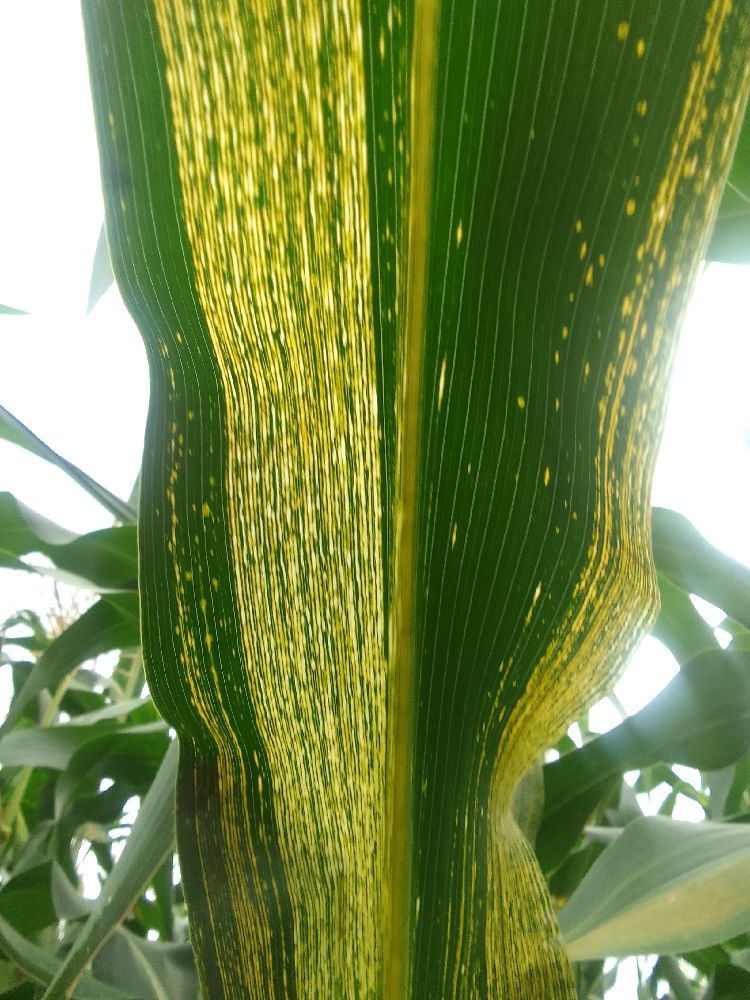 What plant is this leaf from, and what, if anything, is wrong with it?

maize, maize streak virus
